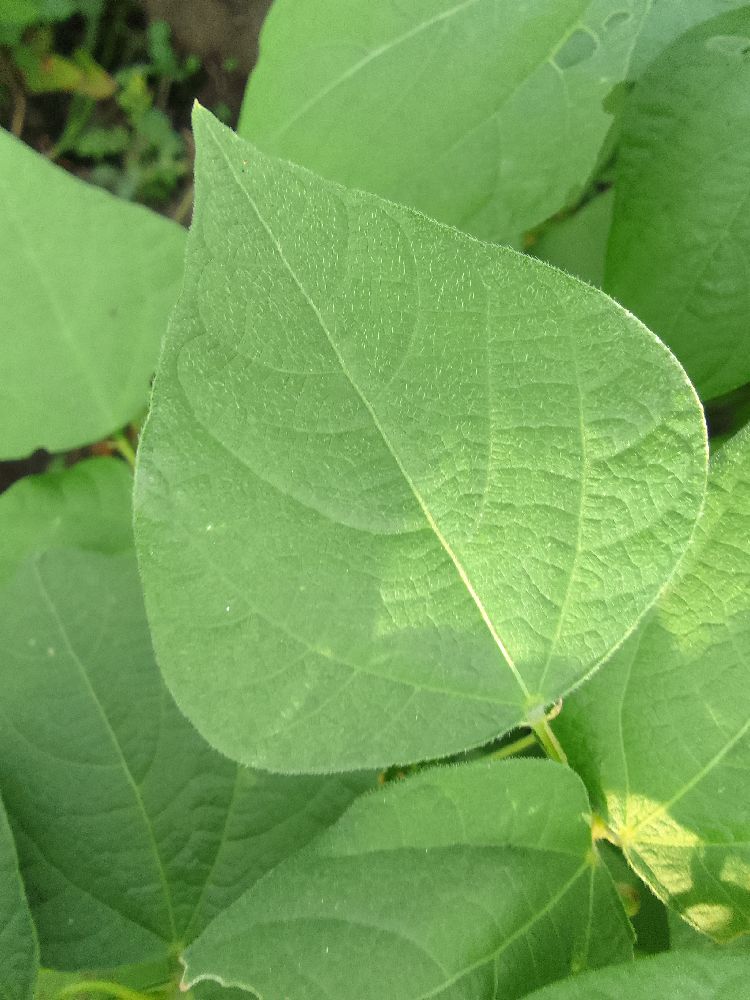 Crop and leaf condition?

common bean, healthy
